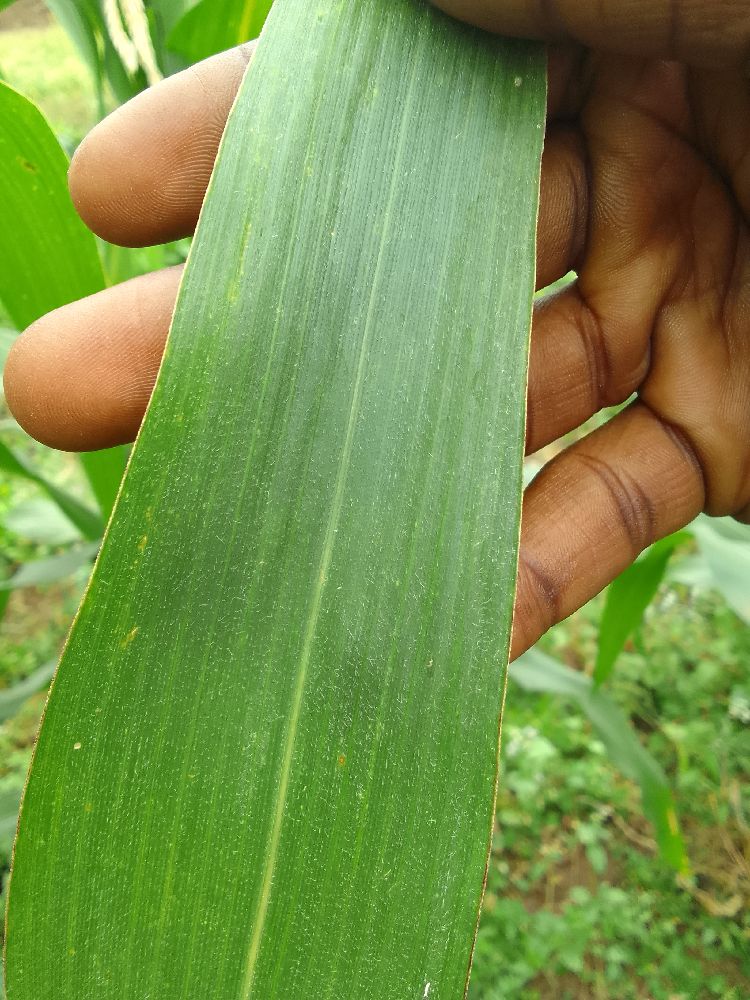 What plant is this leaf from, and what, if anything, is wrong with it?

maize, healthy
